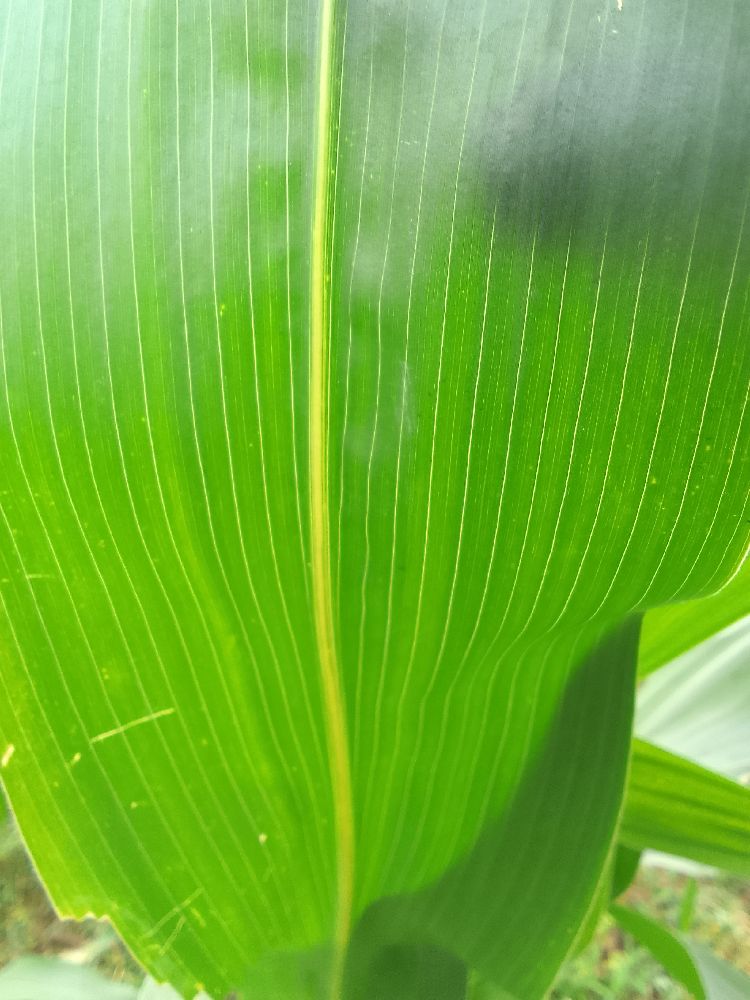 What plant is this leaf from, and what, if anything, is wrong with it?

maize, healthy
